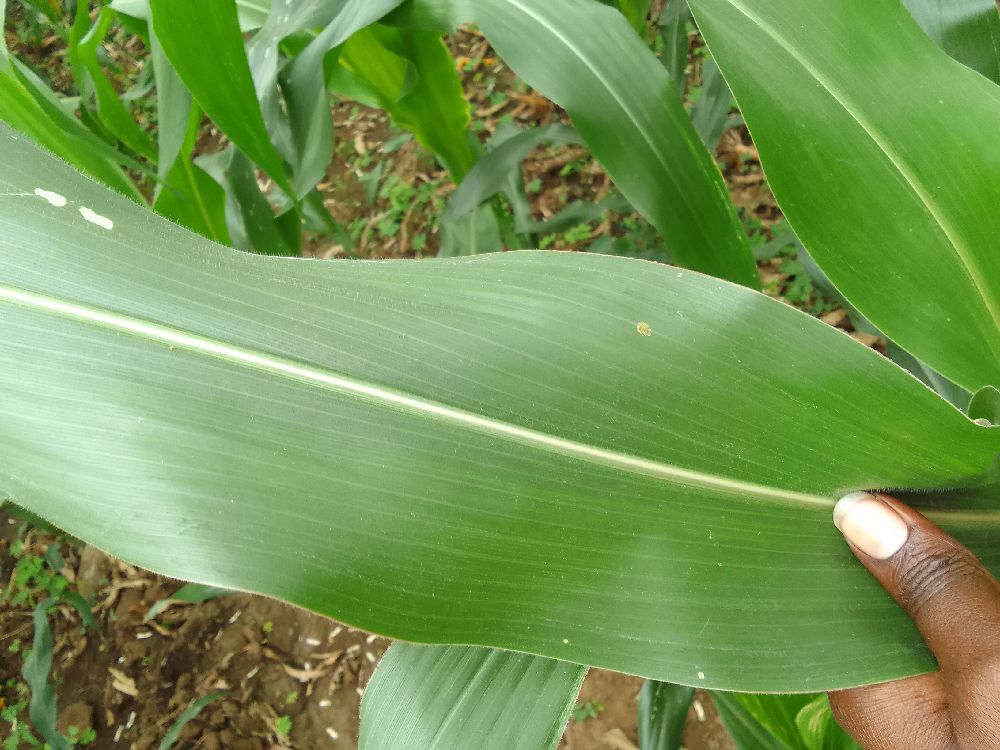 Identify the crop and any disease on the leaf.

maize, healthy
